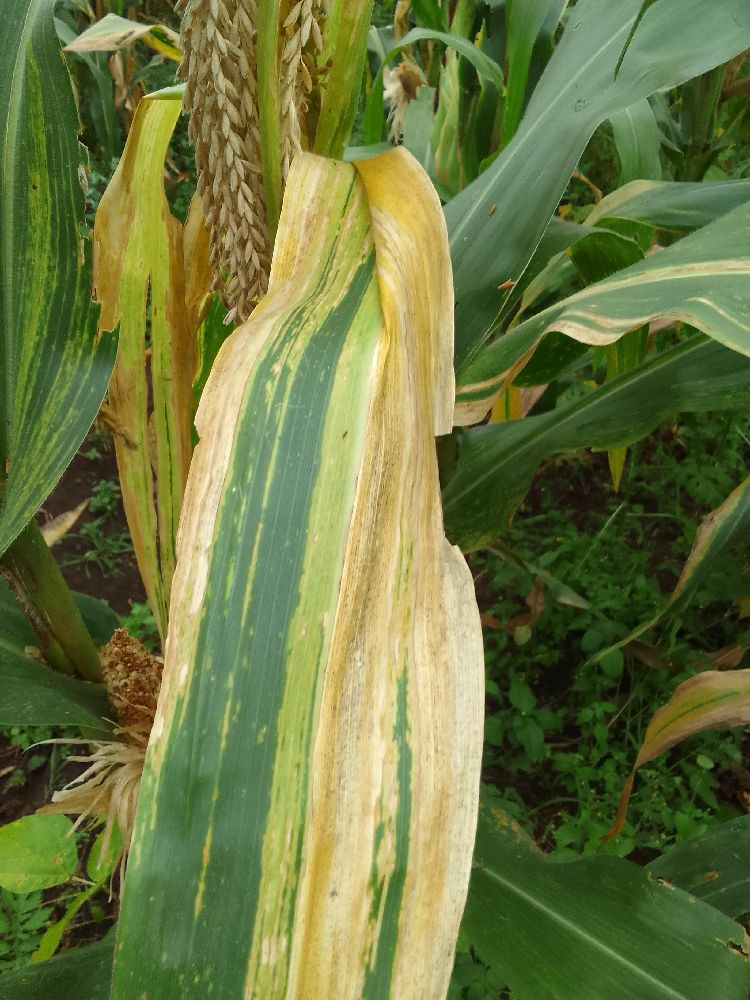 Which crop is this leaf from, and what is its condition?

maize, maize lethal necrosis
